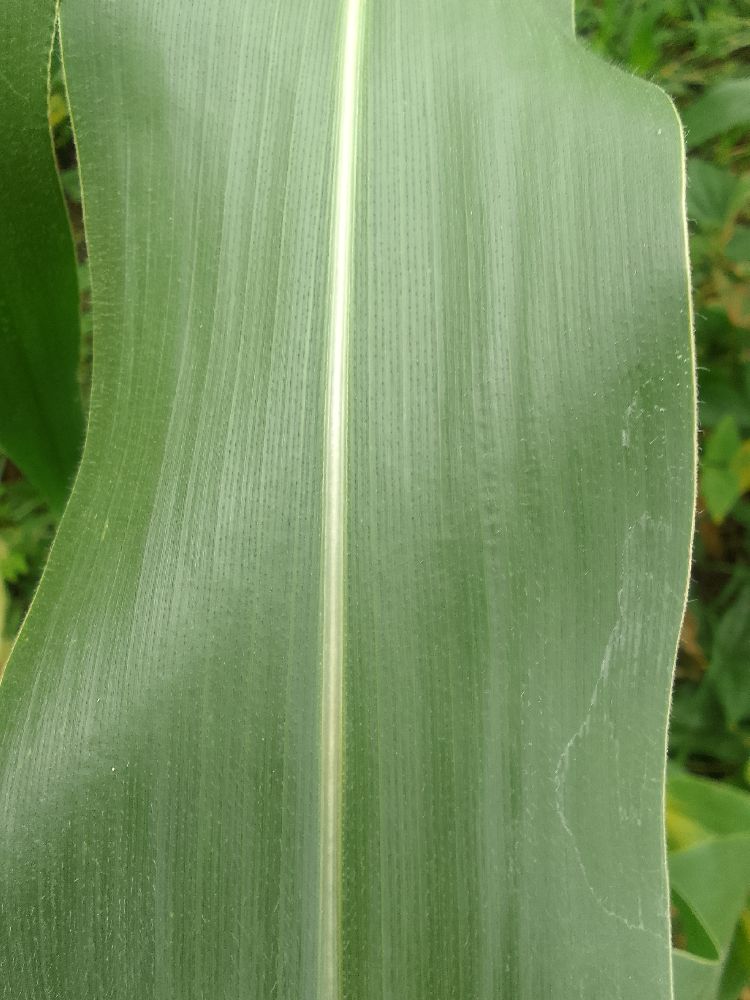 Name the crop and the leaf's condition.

maize, healthy
